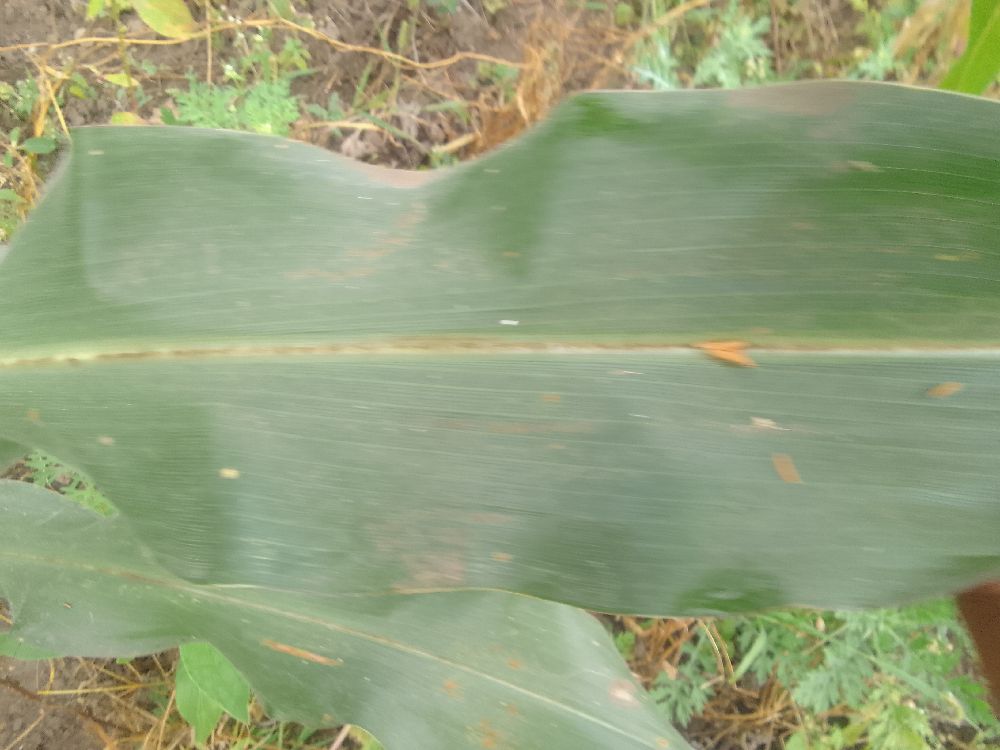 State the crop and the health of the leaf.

maize, healthy
